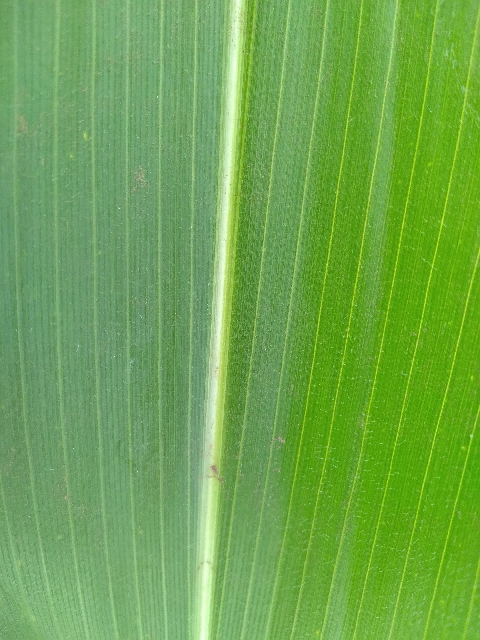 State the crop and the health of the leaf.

maize, healthy
